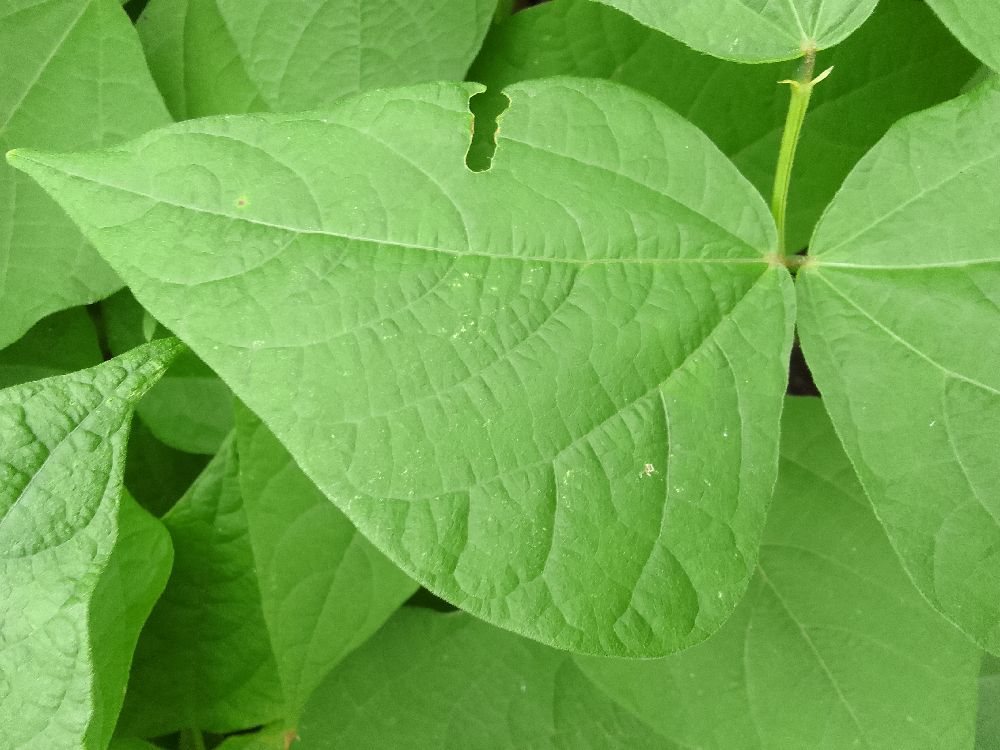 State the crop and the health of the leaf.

common bean, healthy
